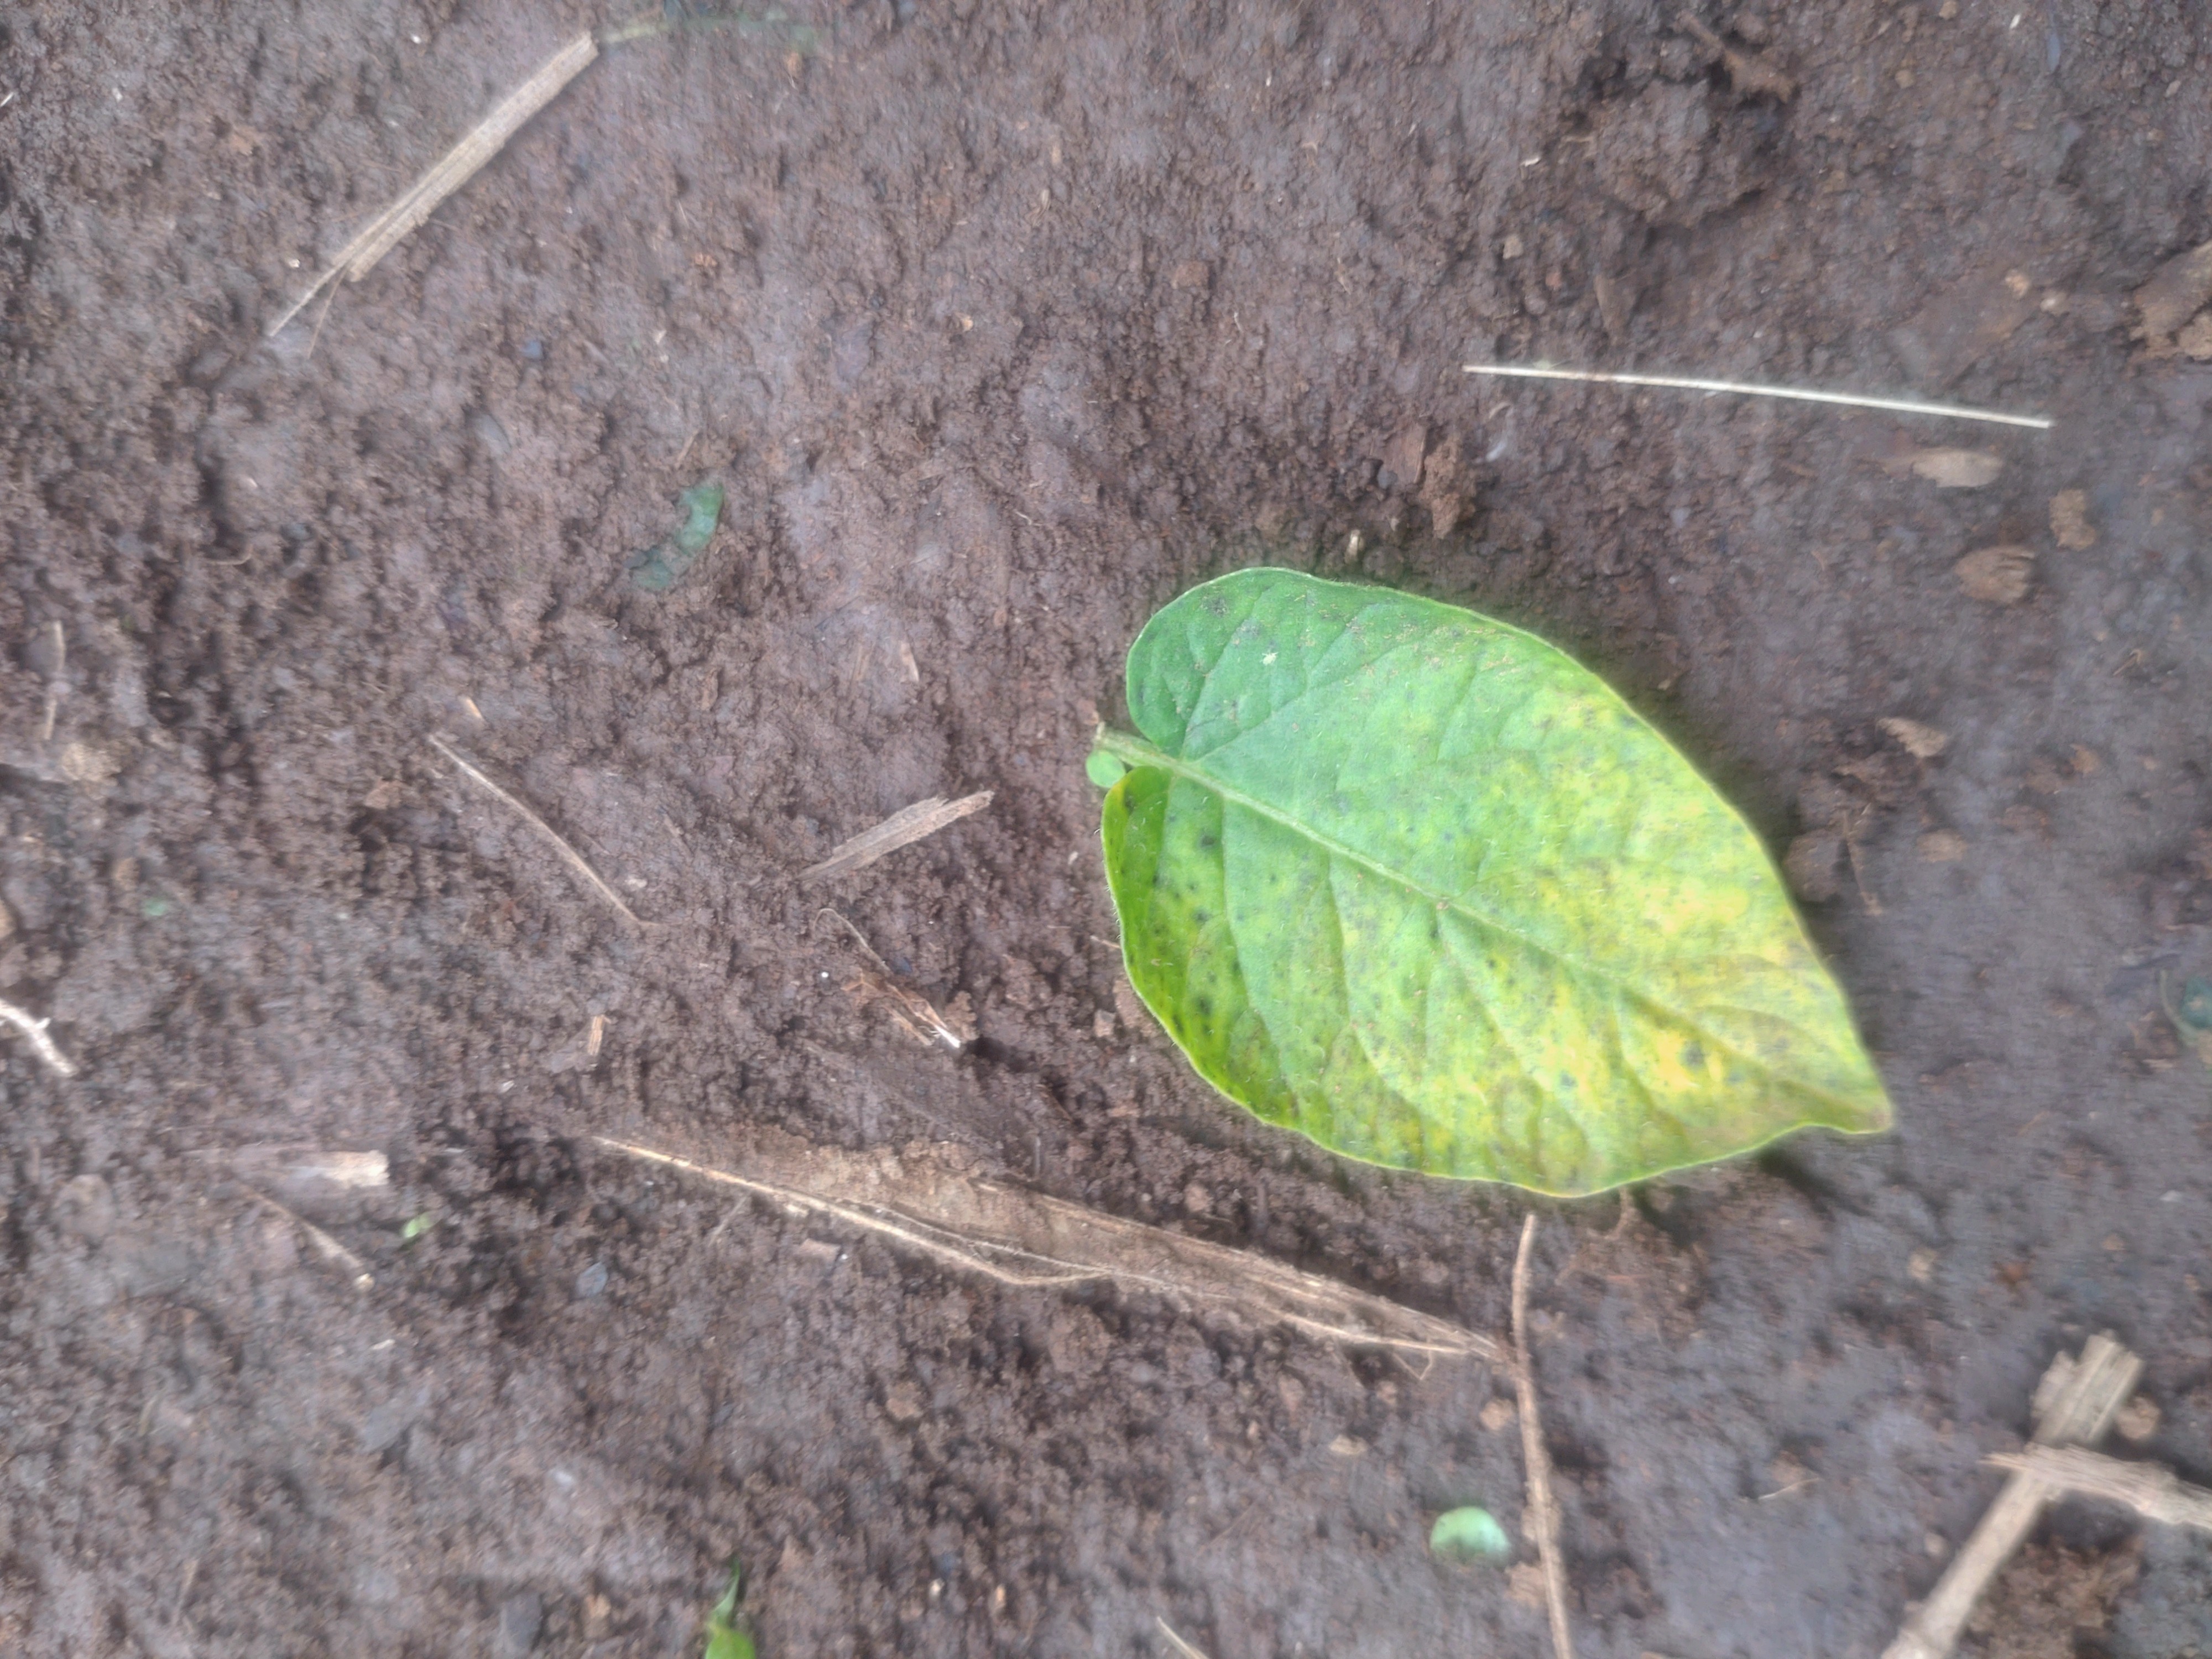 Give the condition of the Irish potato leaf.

late blight
